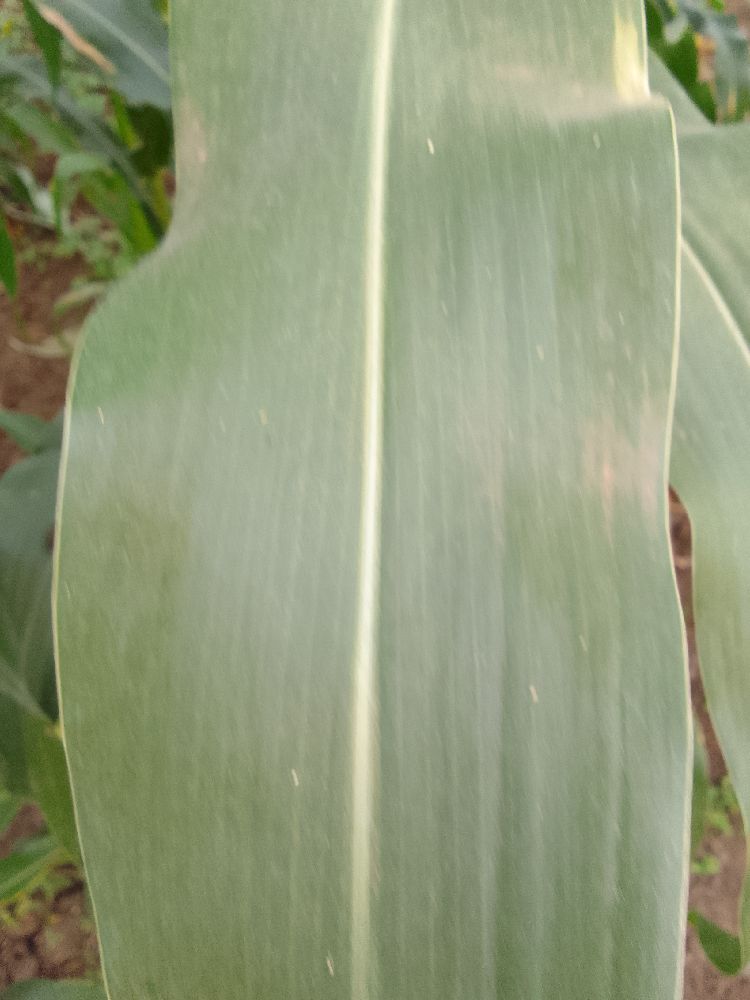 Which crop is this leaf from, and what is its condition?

maize, healthy
